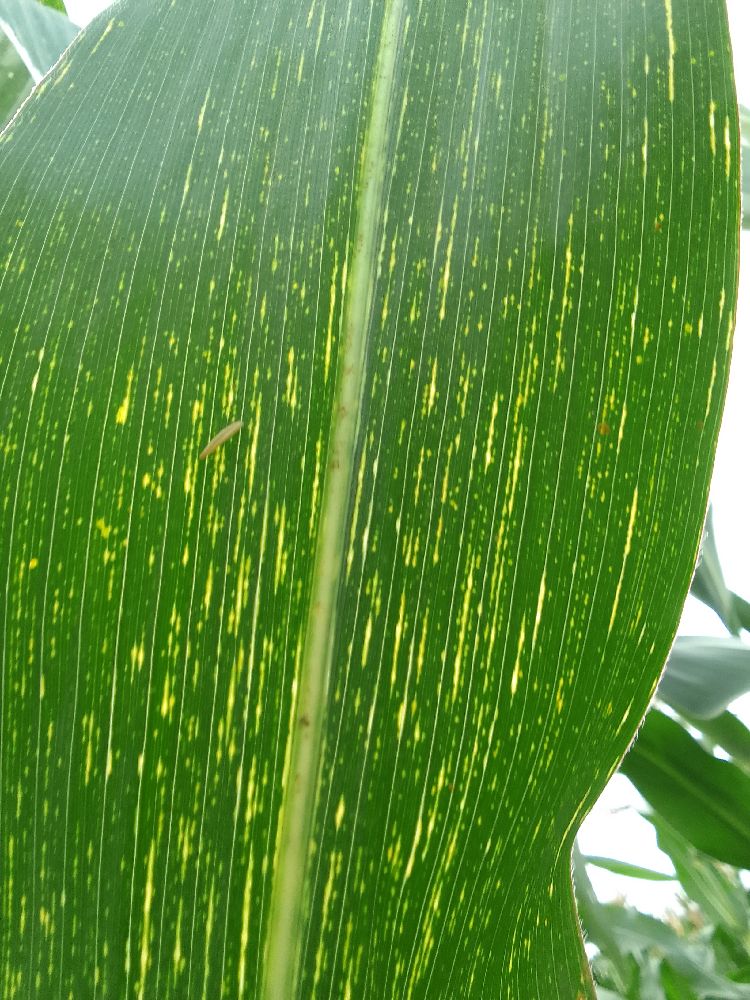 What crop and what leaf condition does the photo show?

maize, maize streak virus
